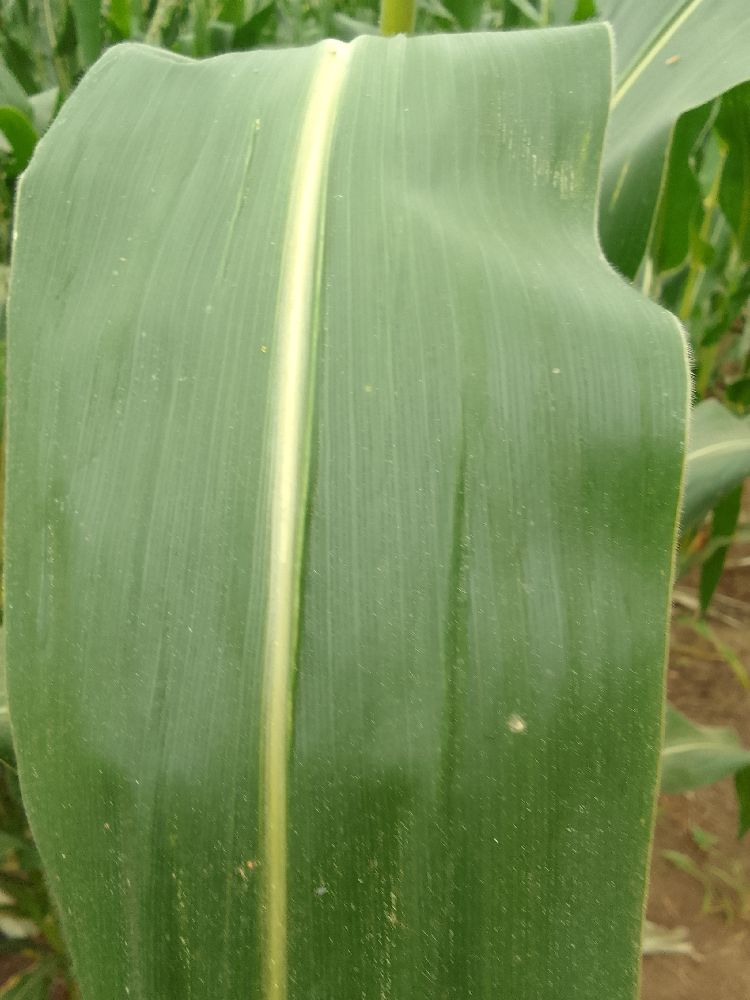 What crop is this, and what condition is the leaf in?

maize, healthy
